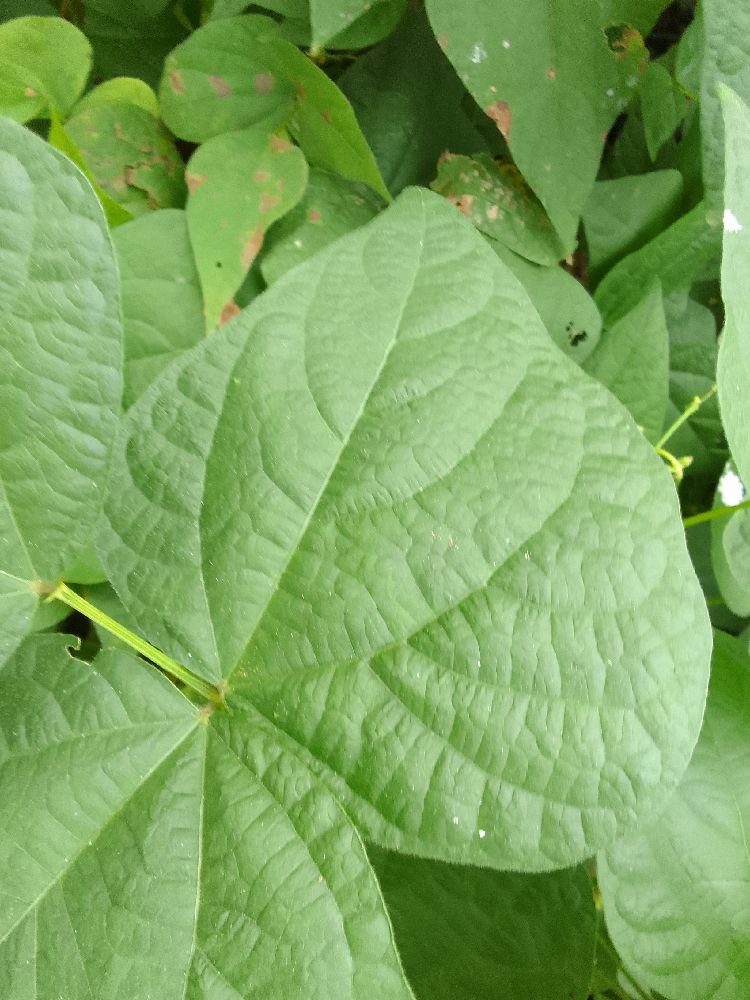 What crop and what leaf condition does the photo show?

common bean, healthy
